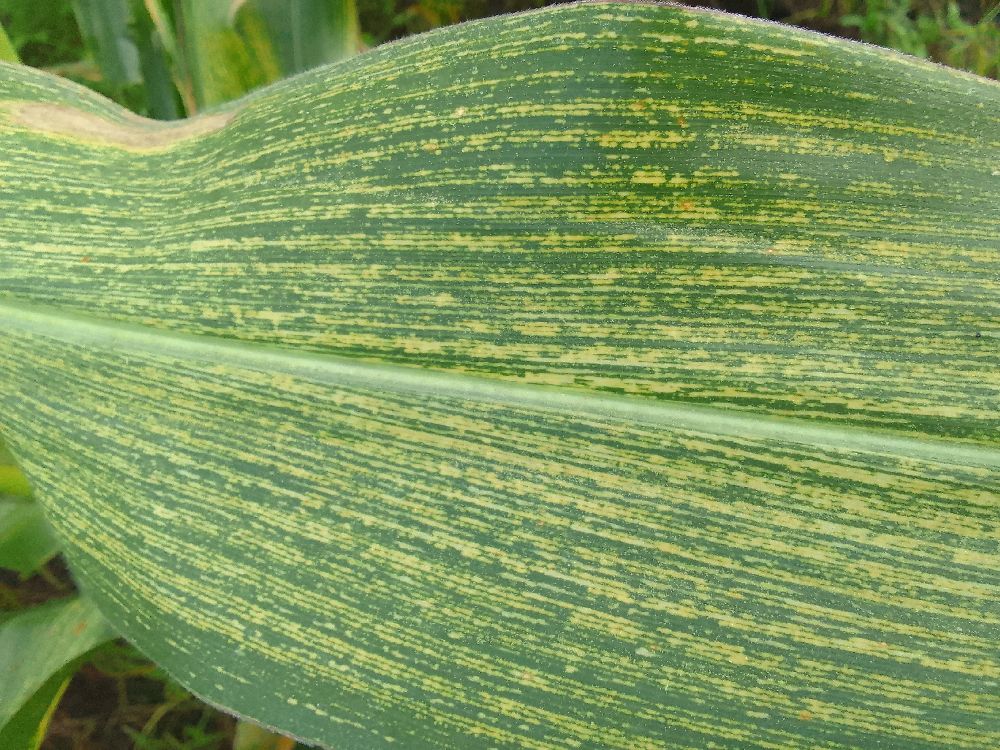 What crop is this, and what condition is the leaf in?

maize, maize streak virus
